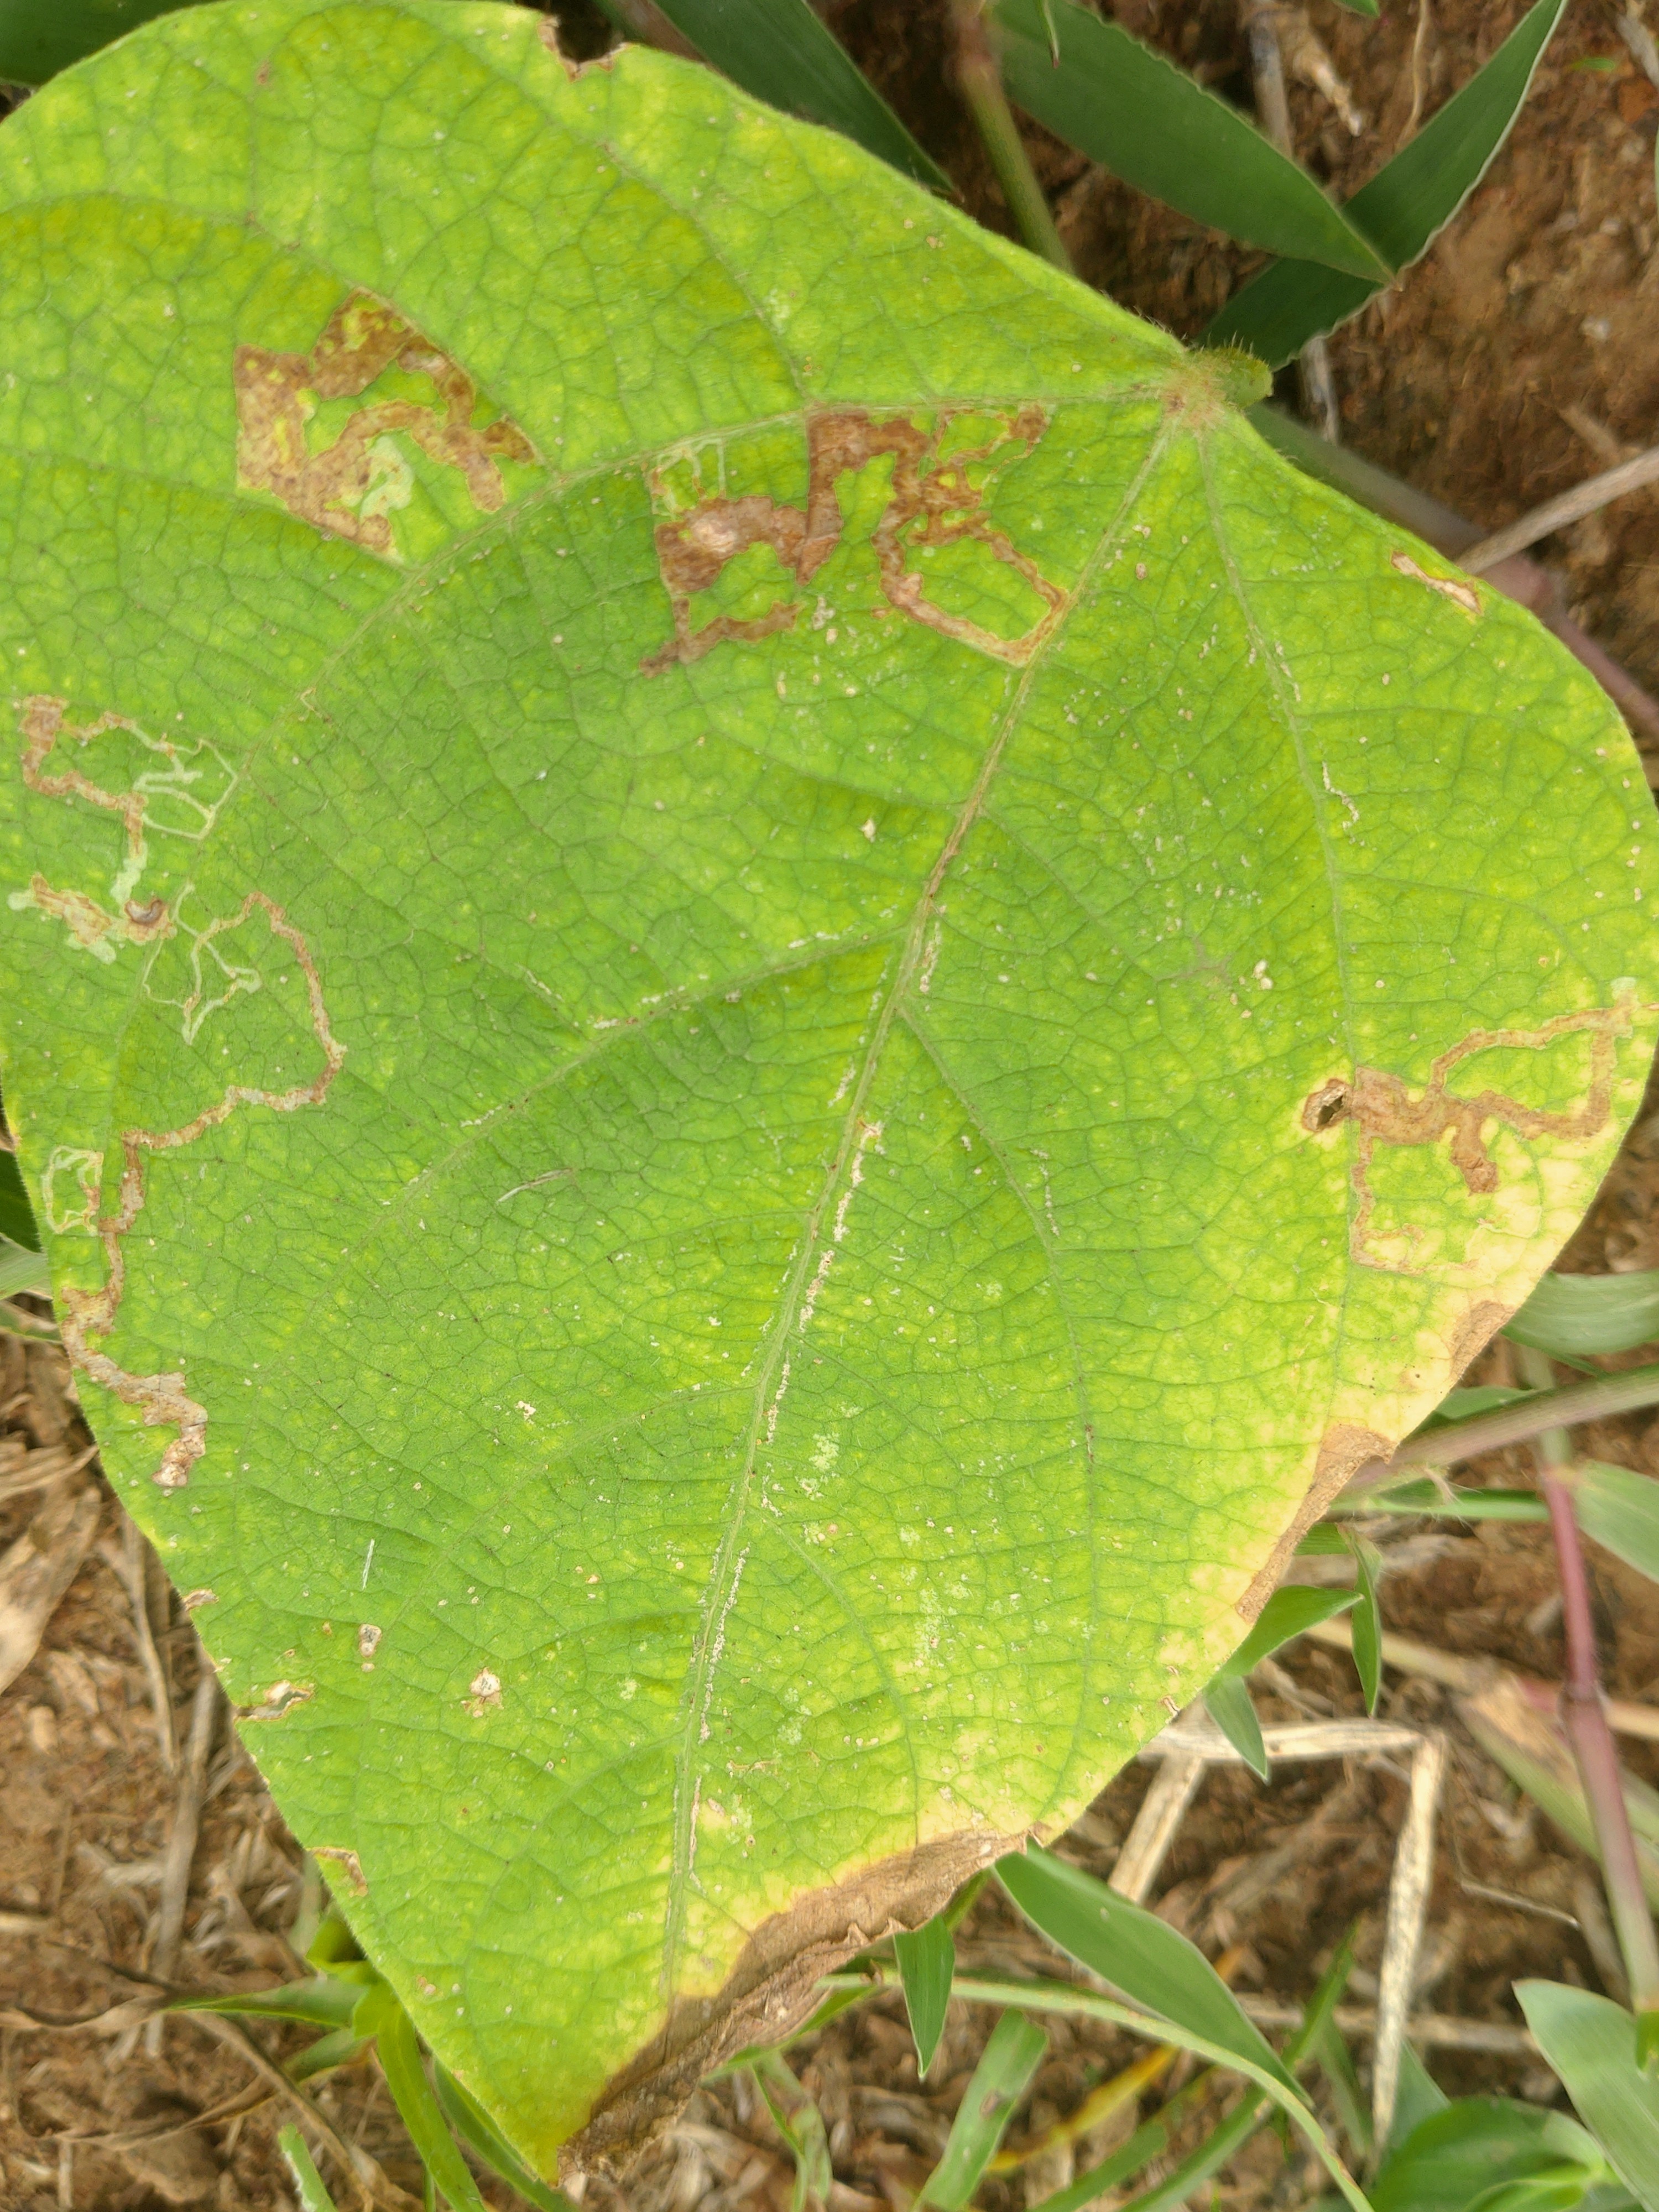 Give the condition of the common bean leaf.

rust
